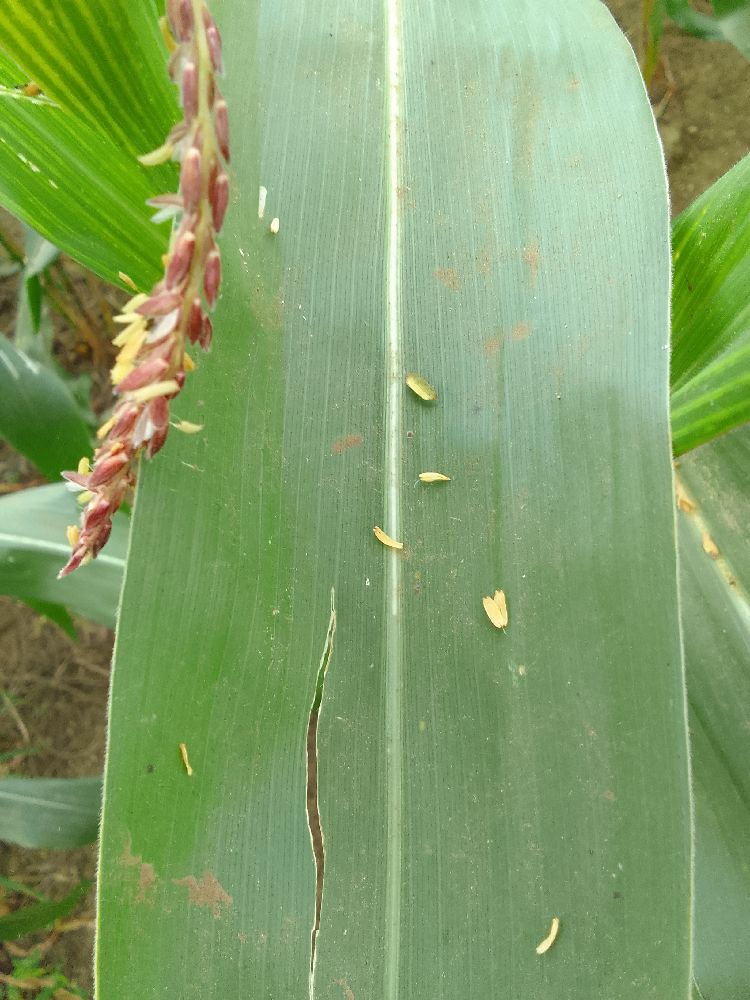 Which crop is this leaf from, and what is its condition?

maize, healthy
